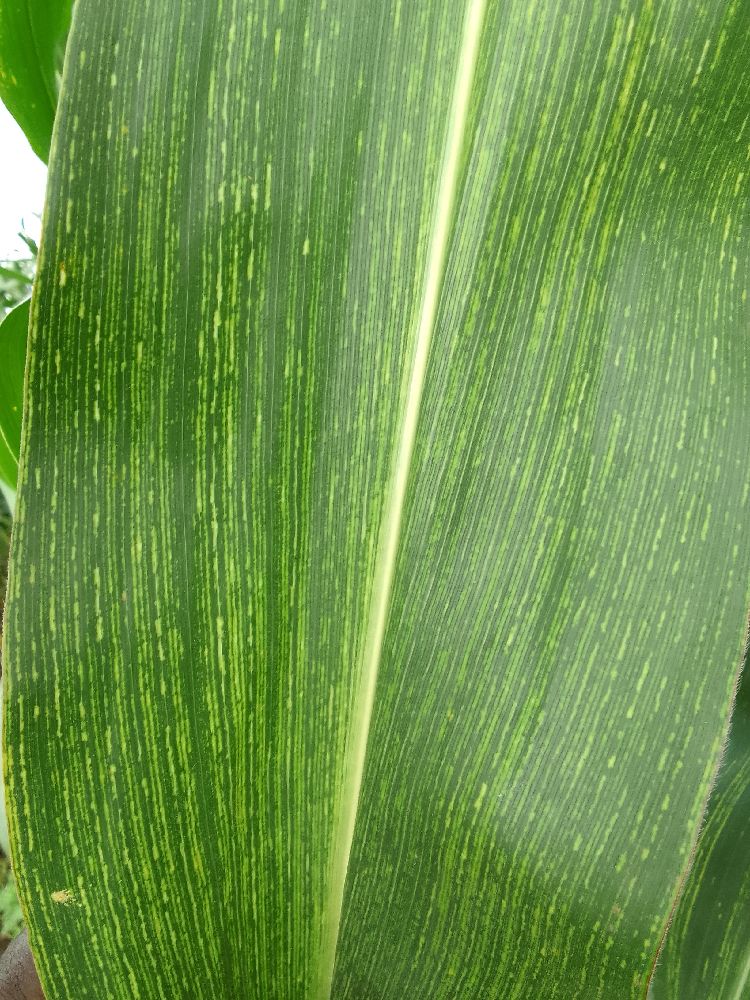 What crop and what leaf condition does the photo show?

maize, healthy
